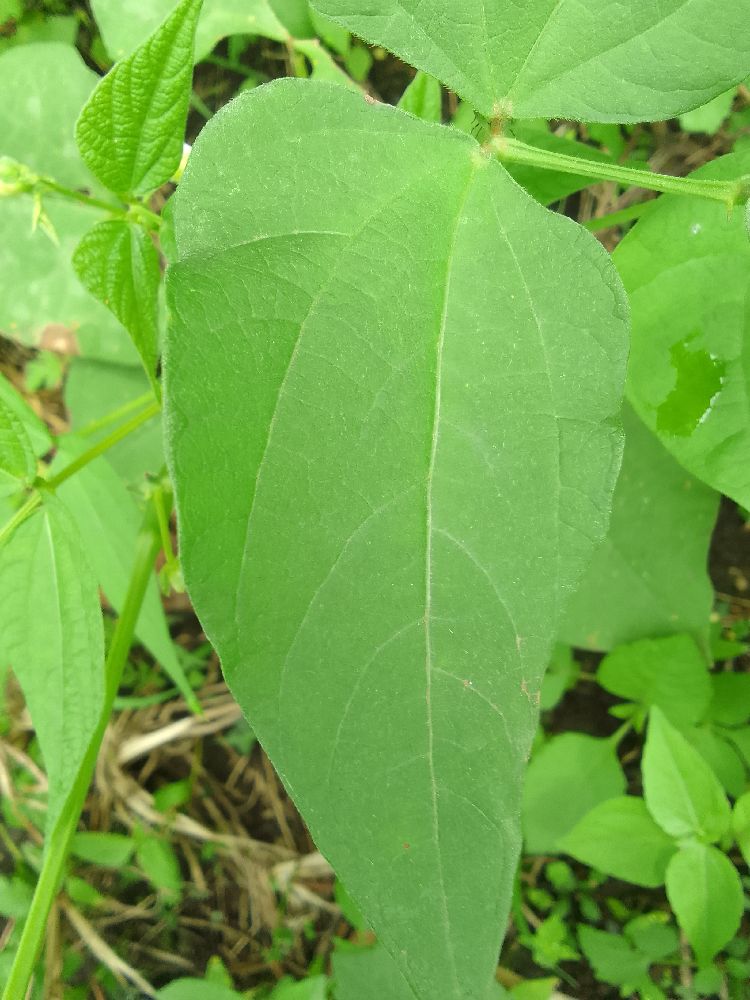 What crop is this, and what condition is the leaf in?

common bean, healthy
